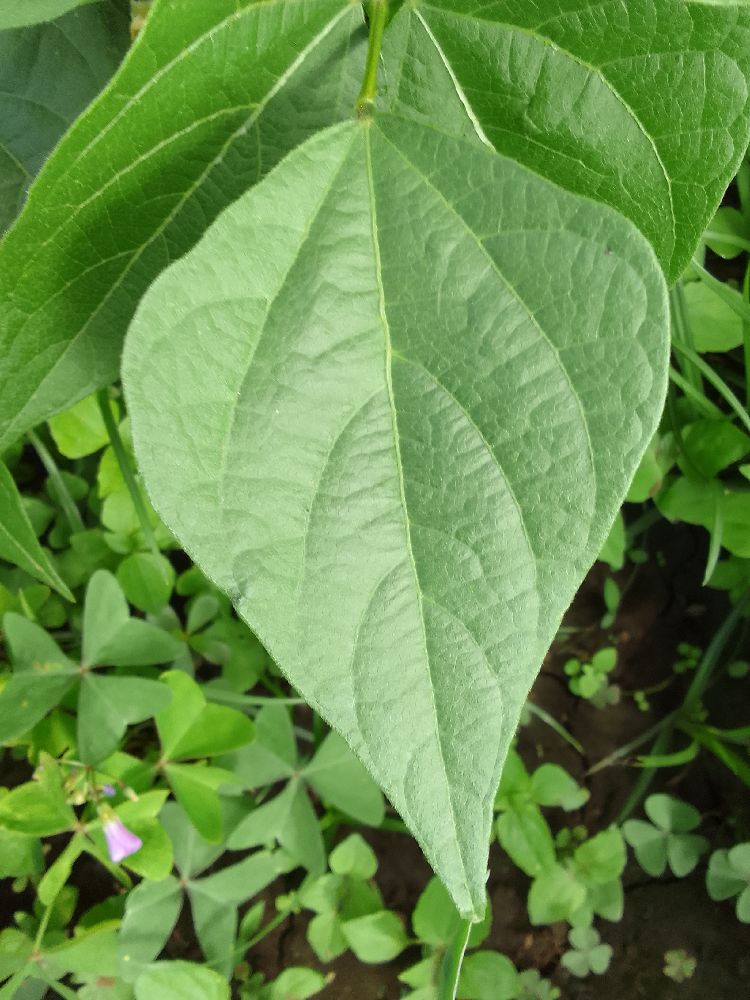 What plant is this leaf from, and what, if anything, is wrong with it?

common bean, healthy
